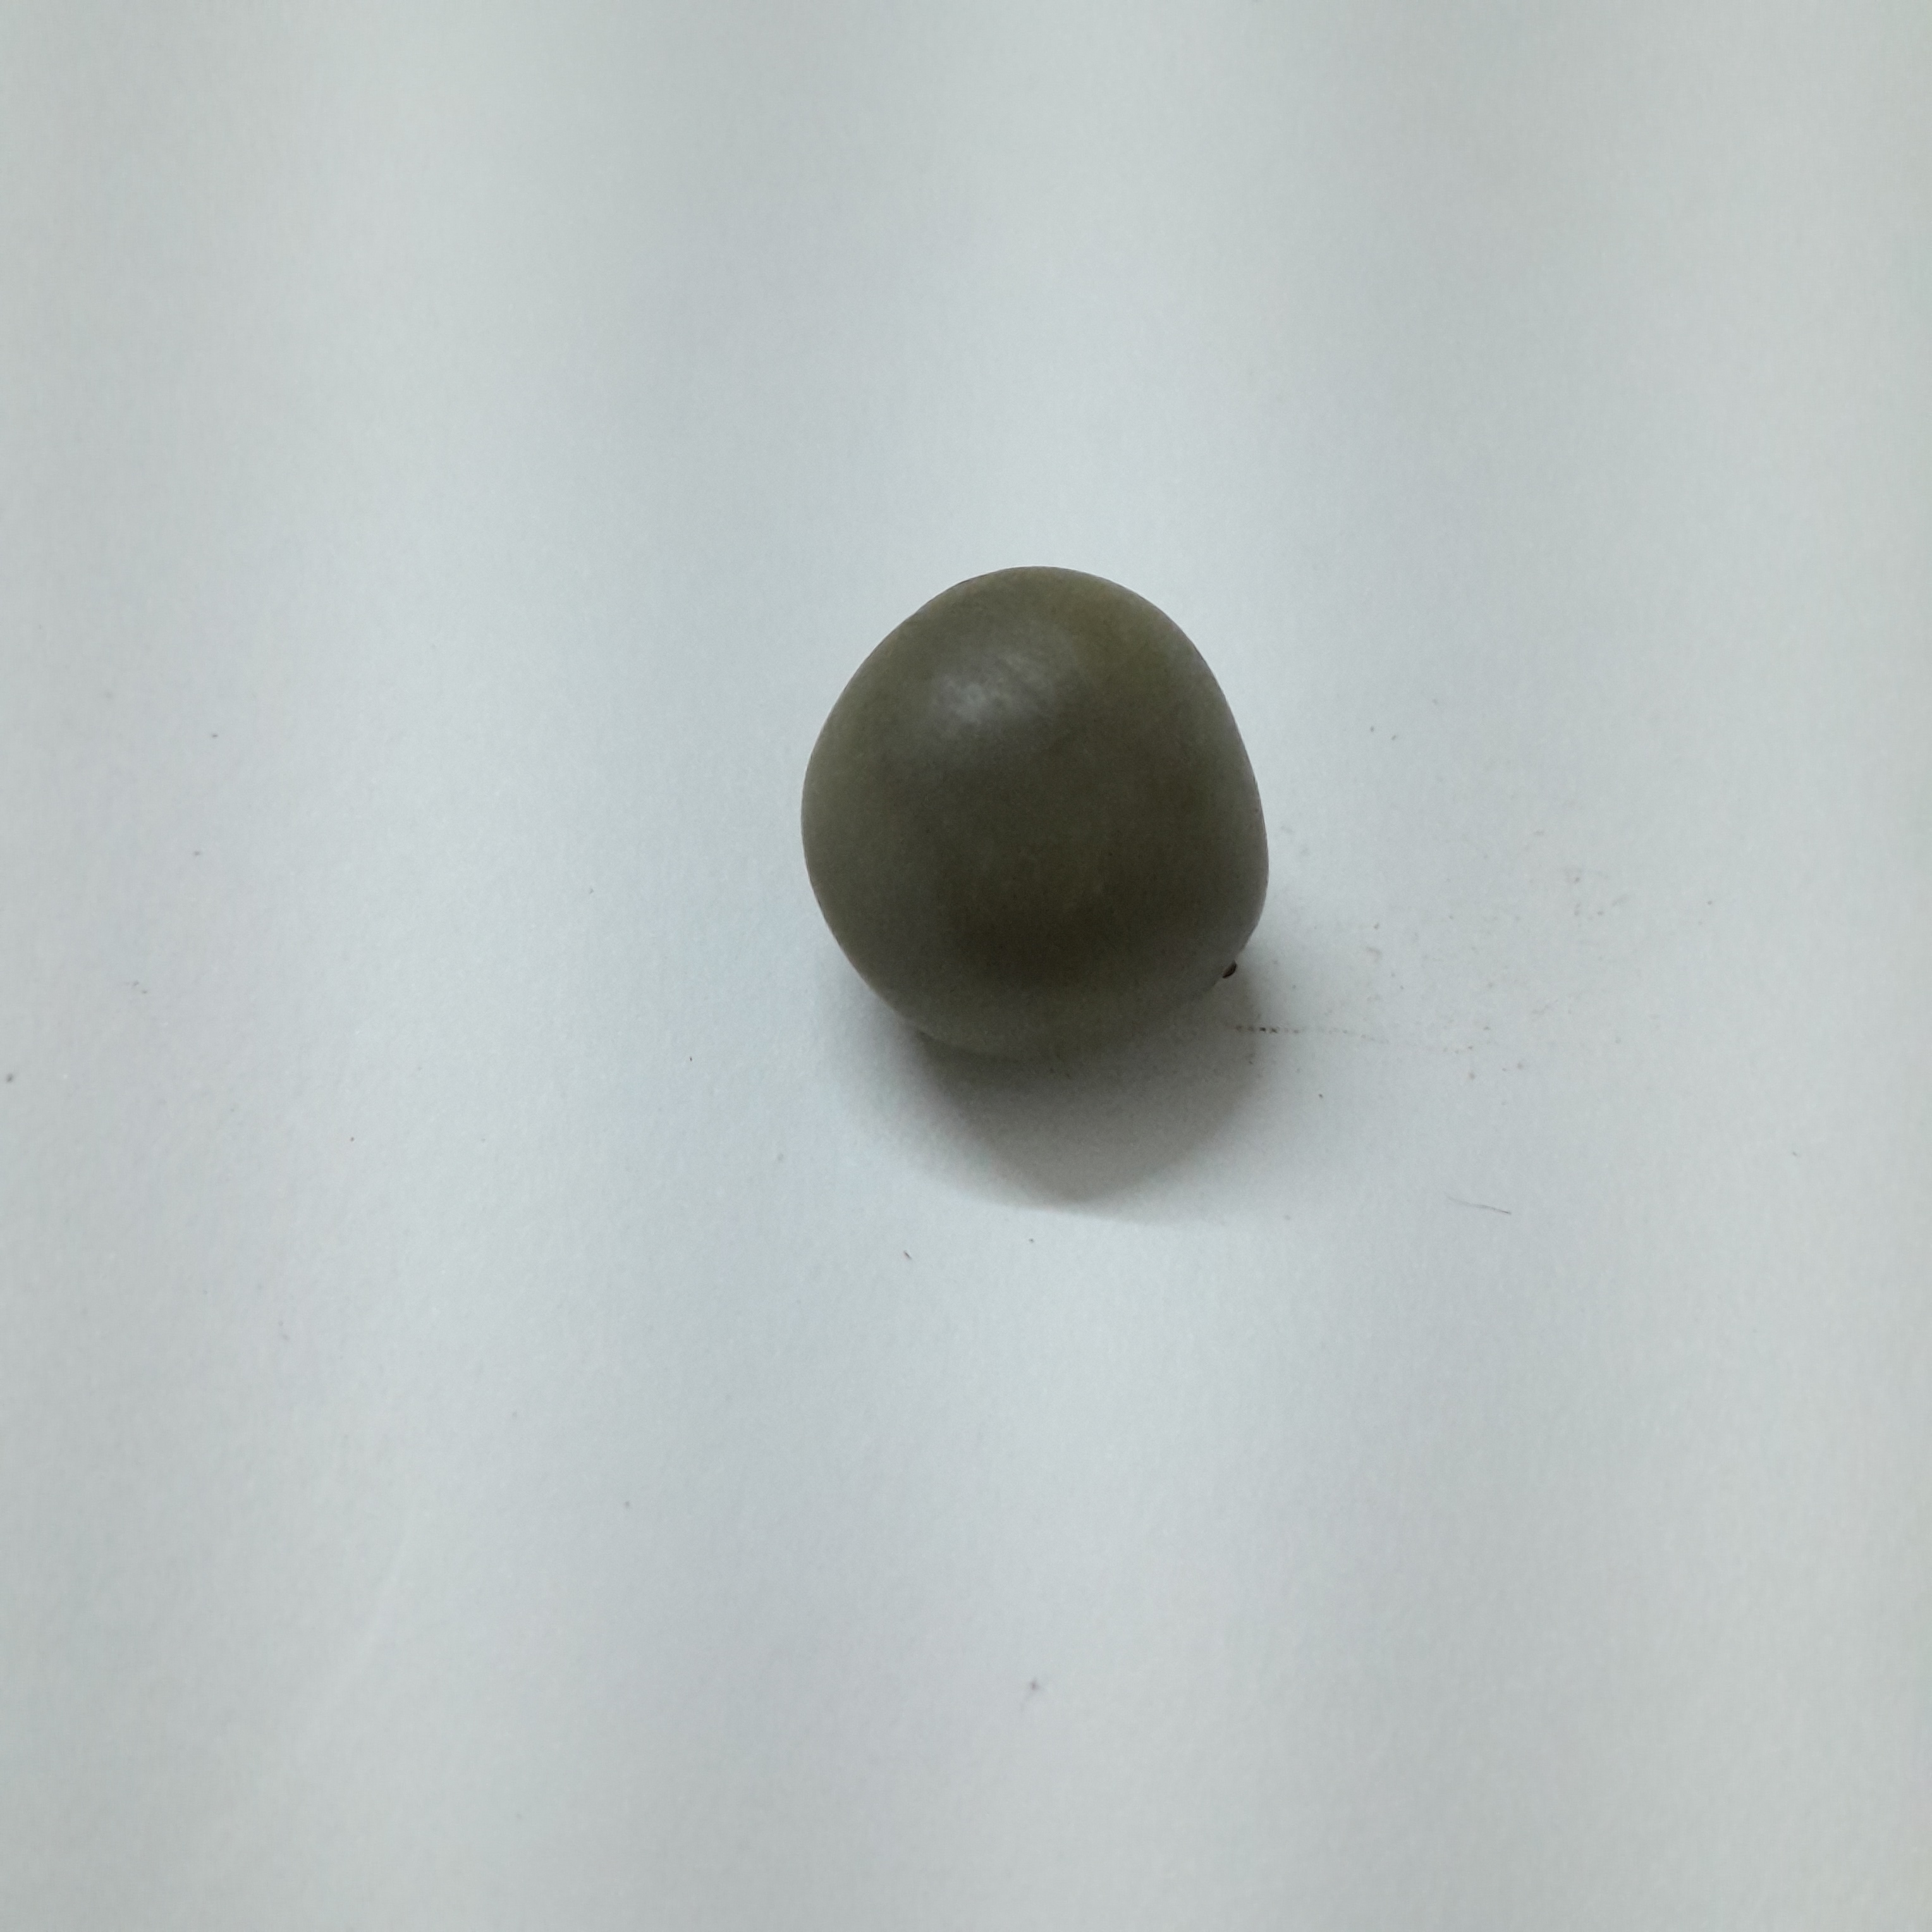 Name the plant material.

sagargota
